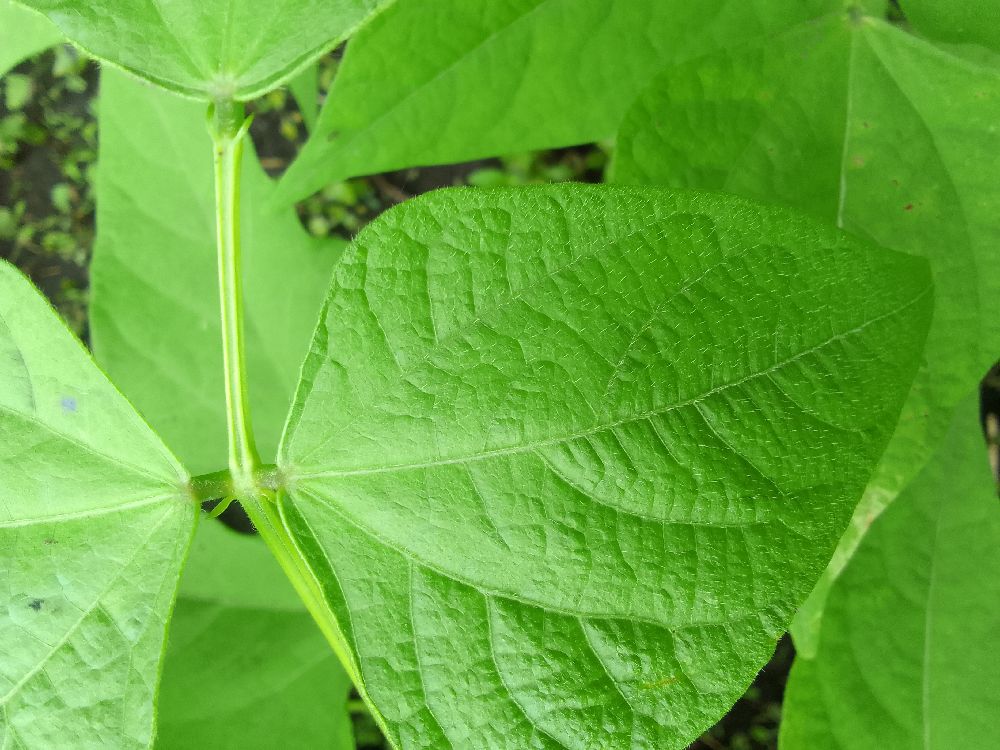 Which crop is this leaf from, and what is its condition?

common bean, healthy
